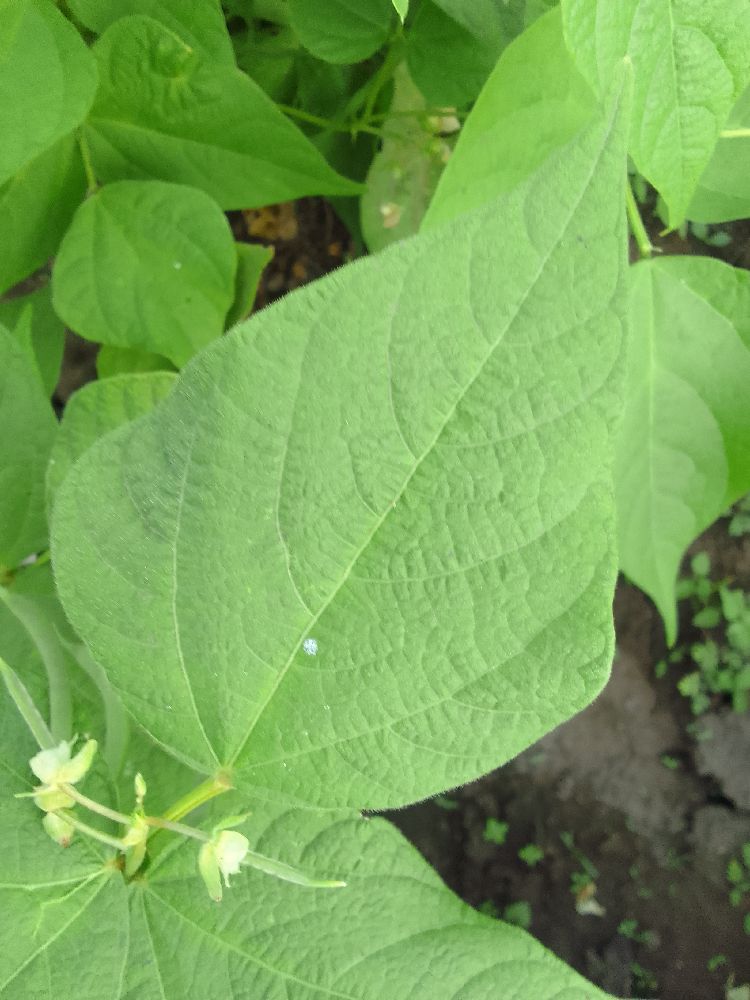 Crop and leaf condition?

common bean, healthy
